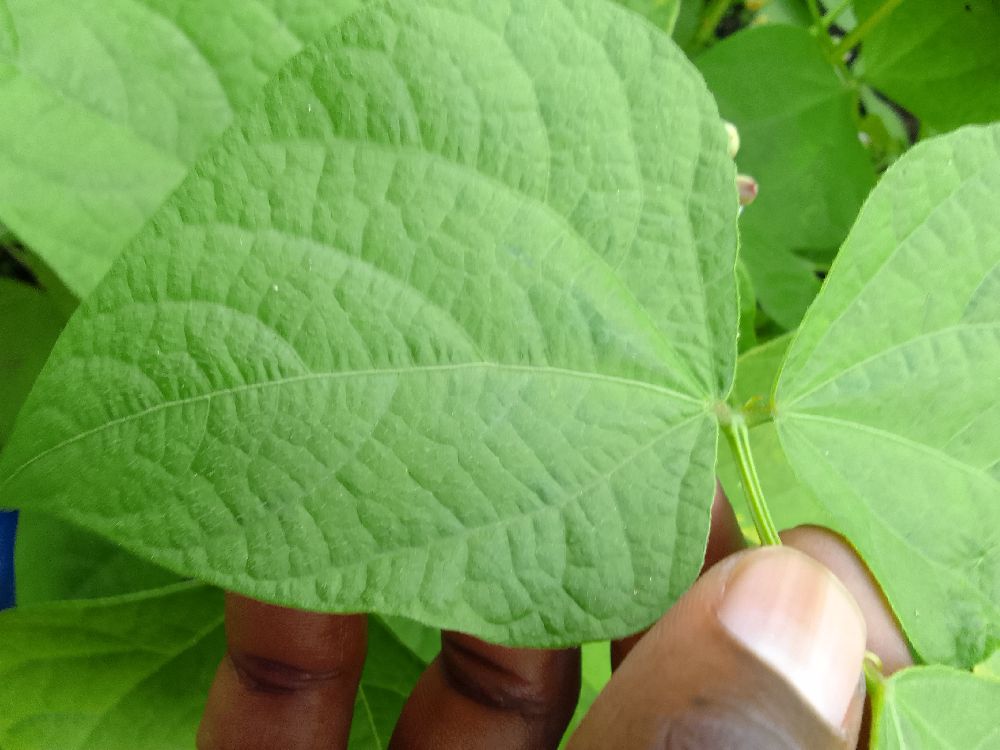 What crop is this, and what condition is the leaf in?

common bean, healthy
